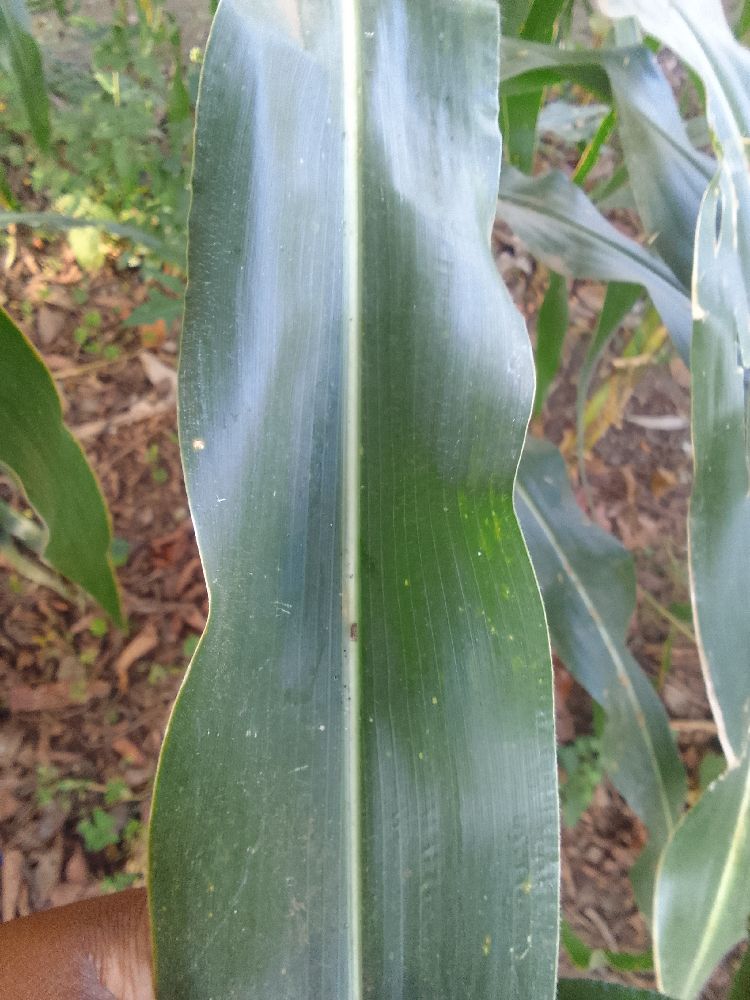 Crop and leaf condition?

maize, healthy
